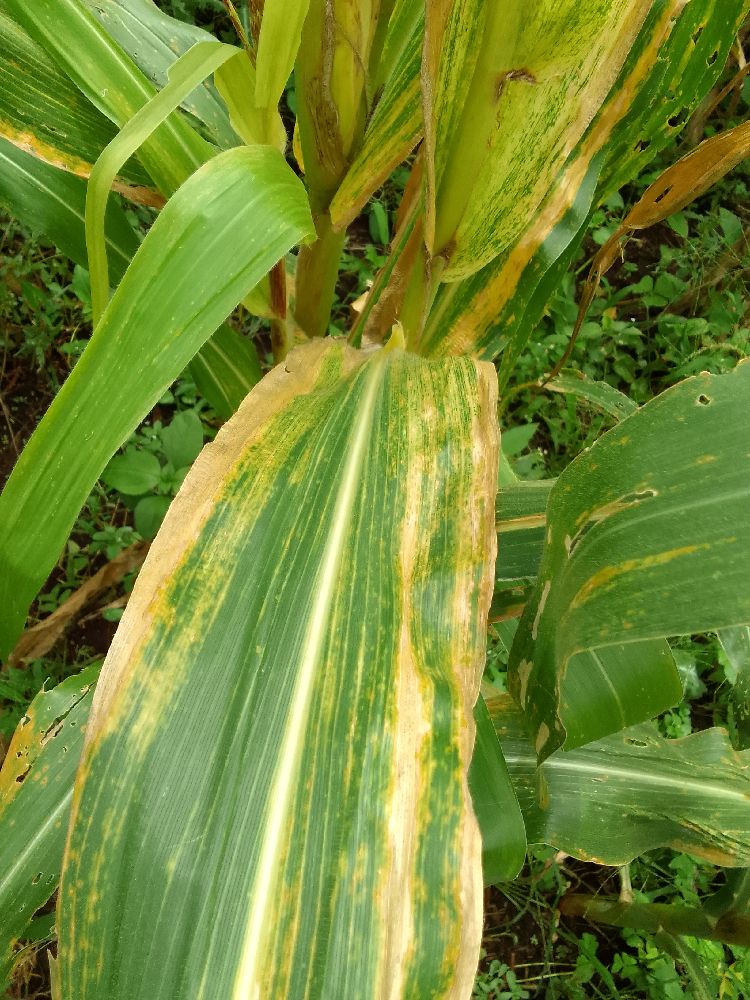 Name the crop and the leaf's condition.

maize, maize lethal necrosis
